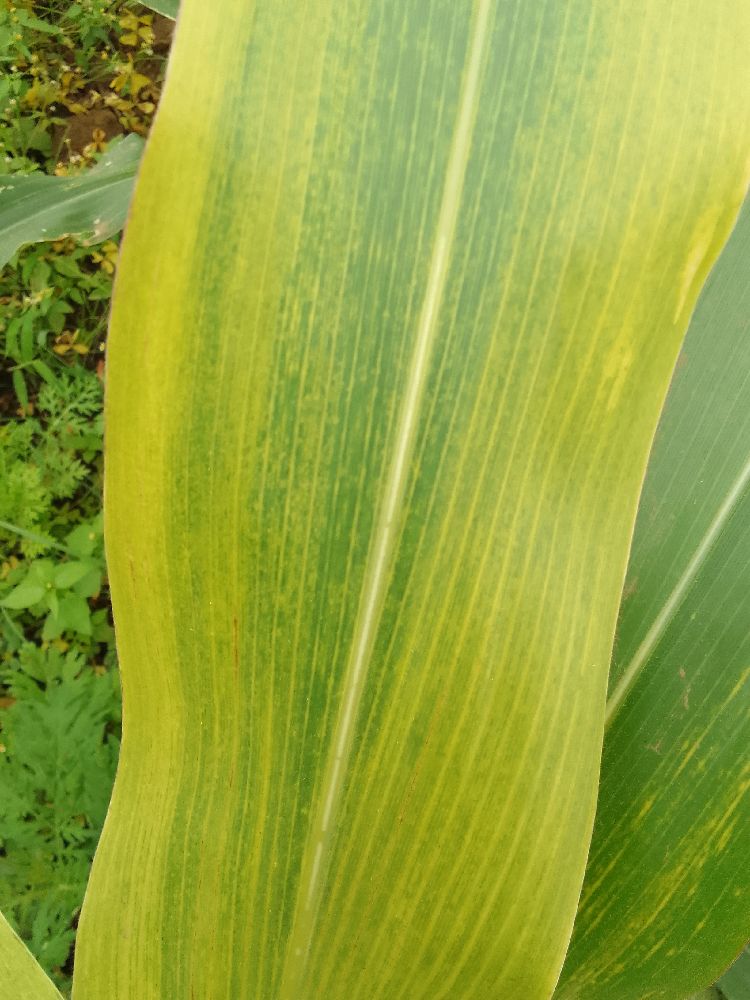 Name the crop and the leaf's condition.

maize, maize lethal necrosis
